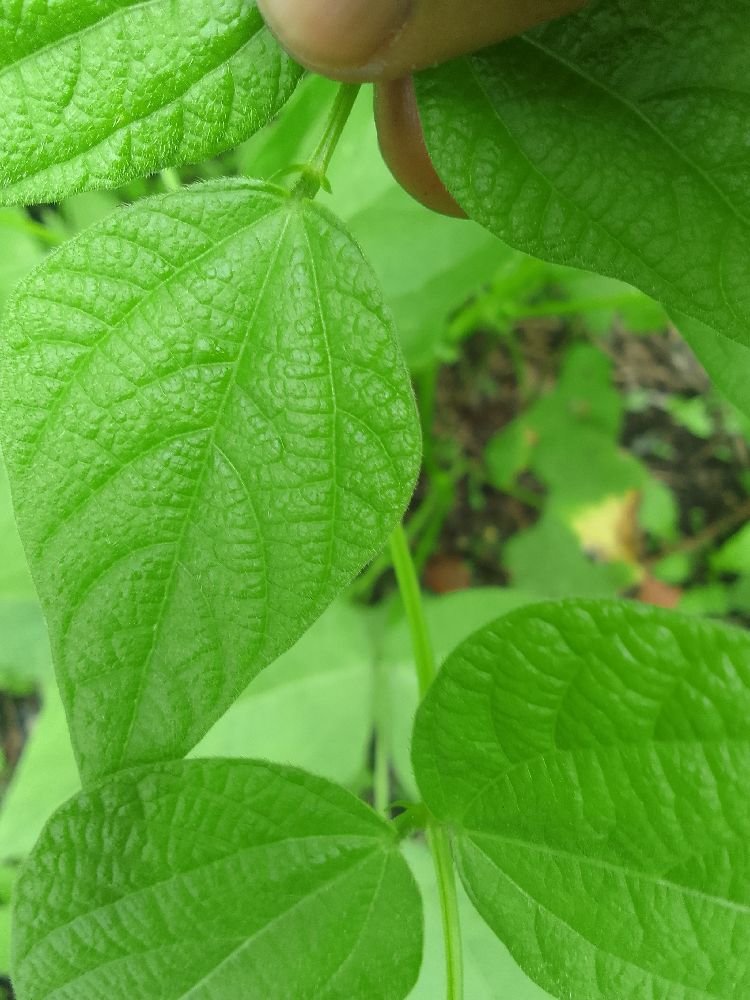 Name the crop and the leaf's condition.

common bean, healthy
